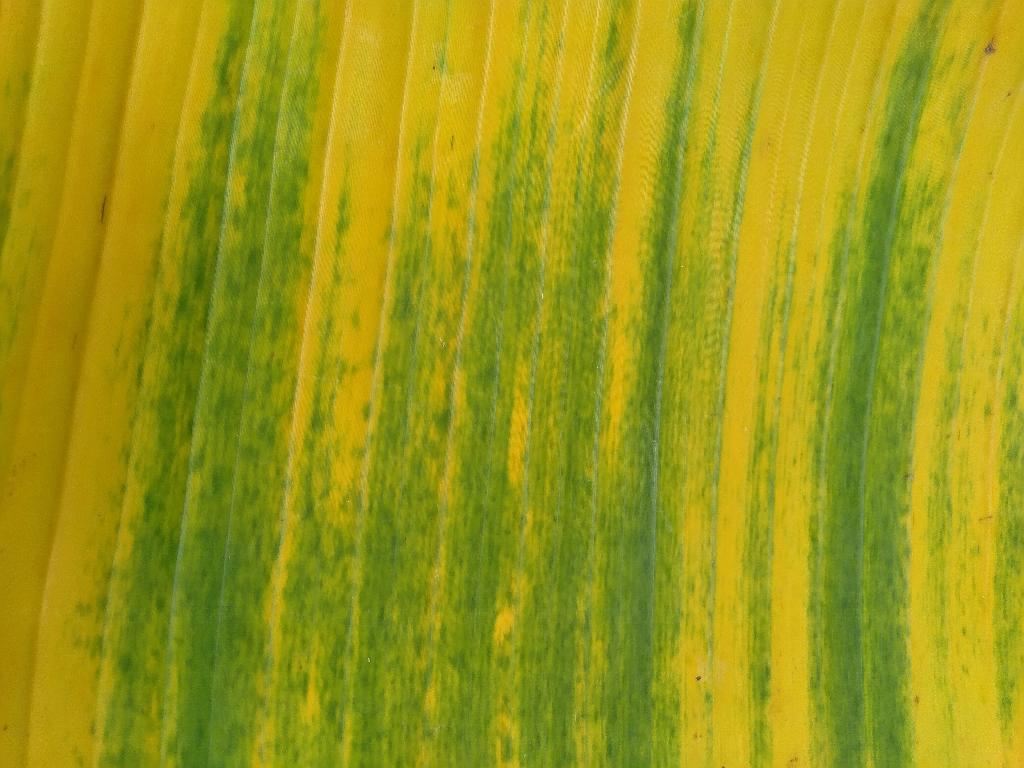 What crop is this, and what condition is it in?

banana, fusarium wilt race 1
